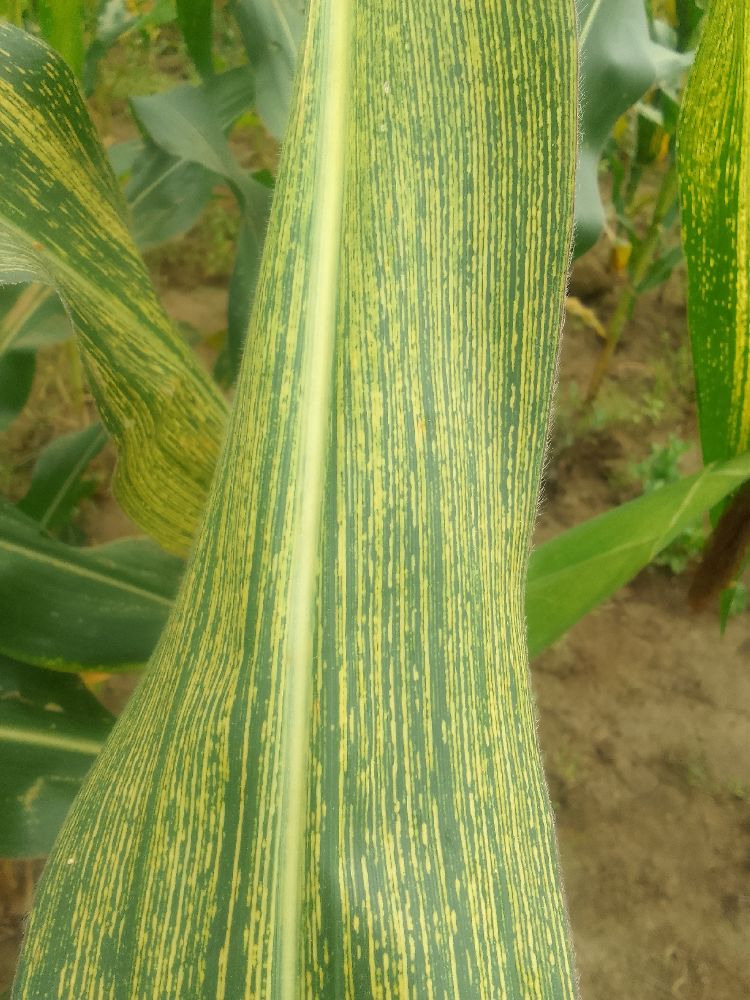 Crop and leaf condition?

maize, maize streak virus
